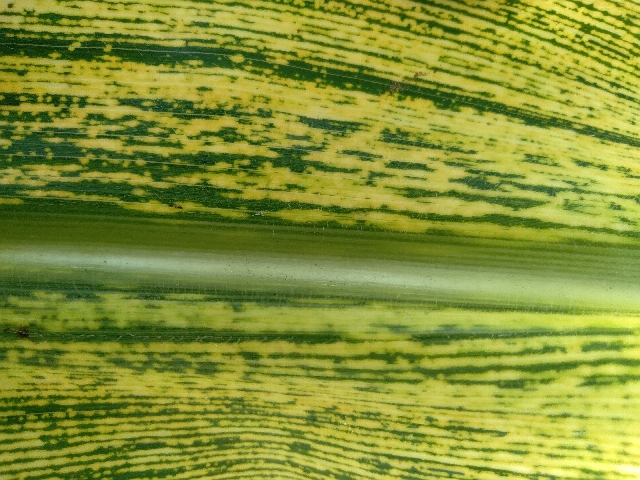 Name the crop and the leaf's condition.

maize, maize streak virus
